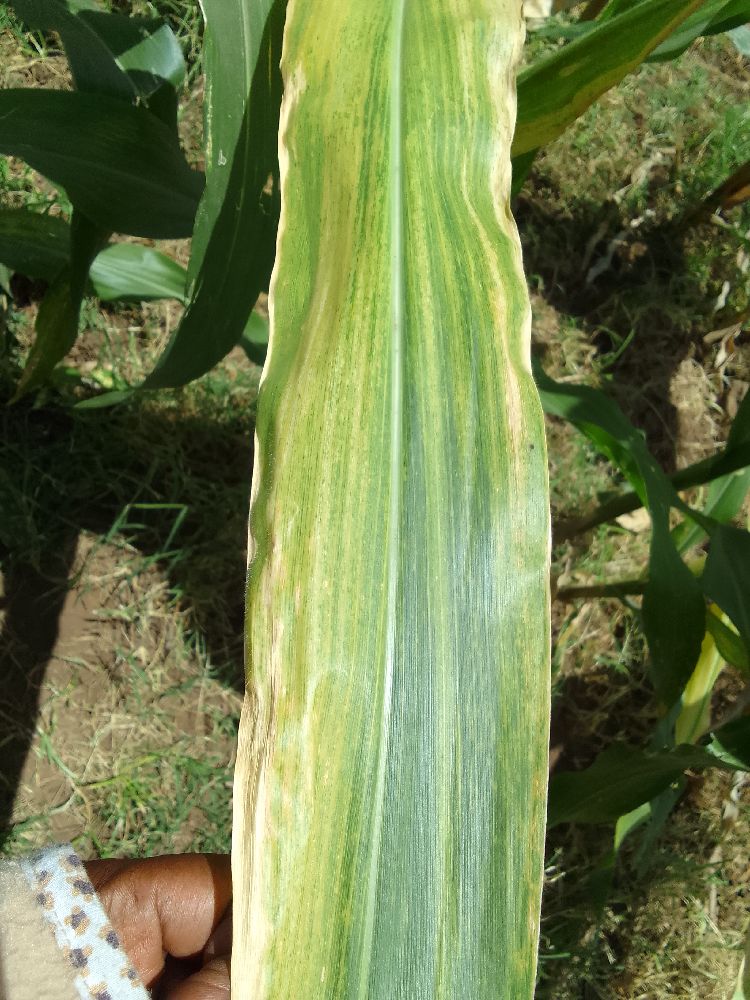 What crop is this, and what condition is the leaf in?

maize, maize lethal necrosis
